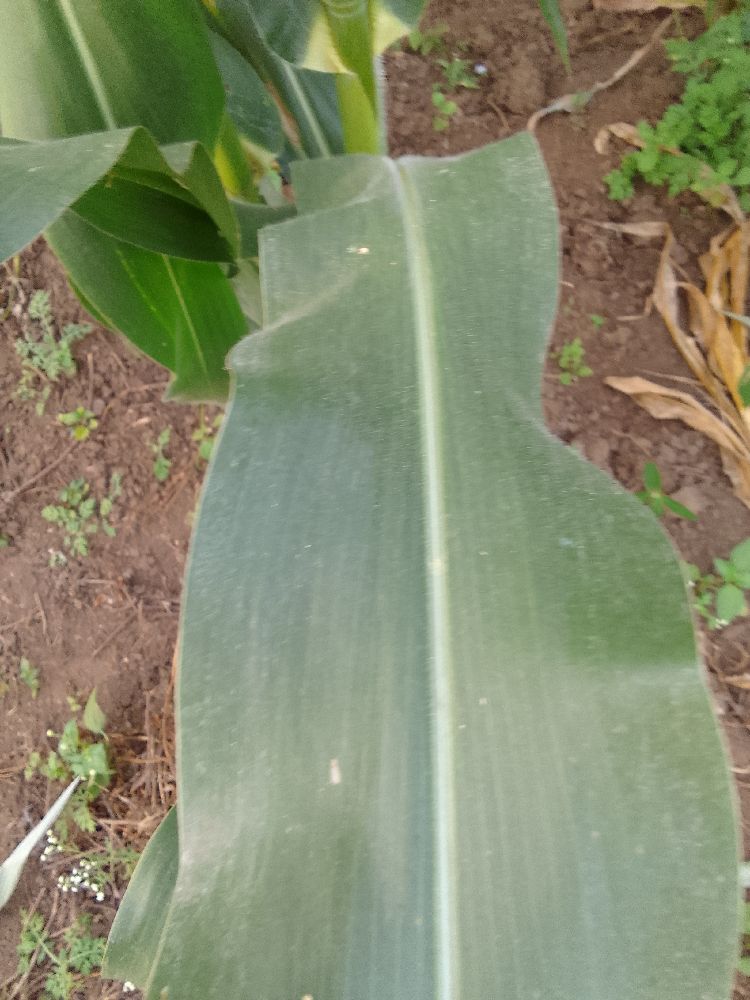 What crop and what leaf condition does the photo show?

maize, healthy
